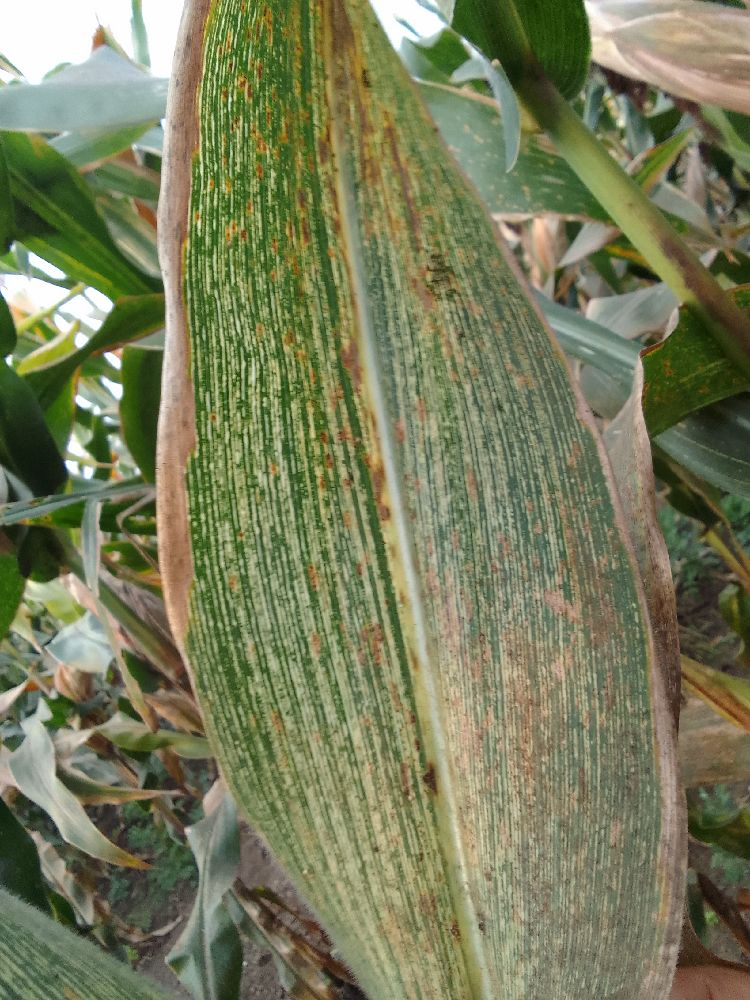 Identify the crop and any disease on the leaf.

maize, maize streak virus
